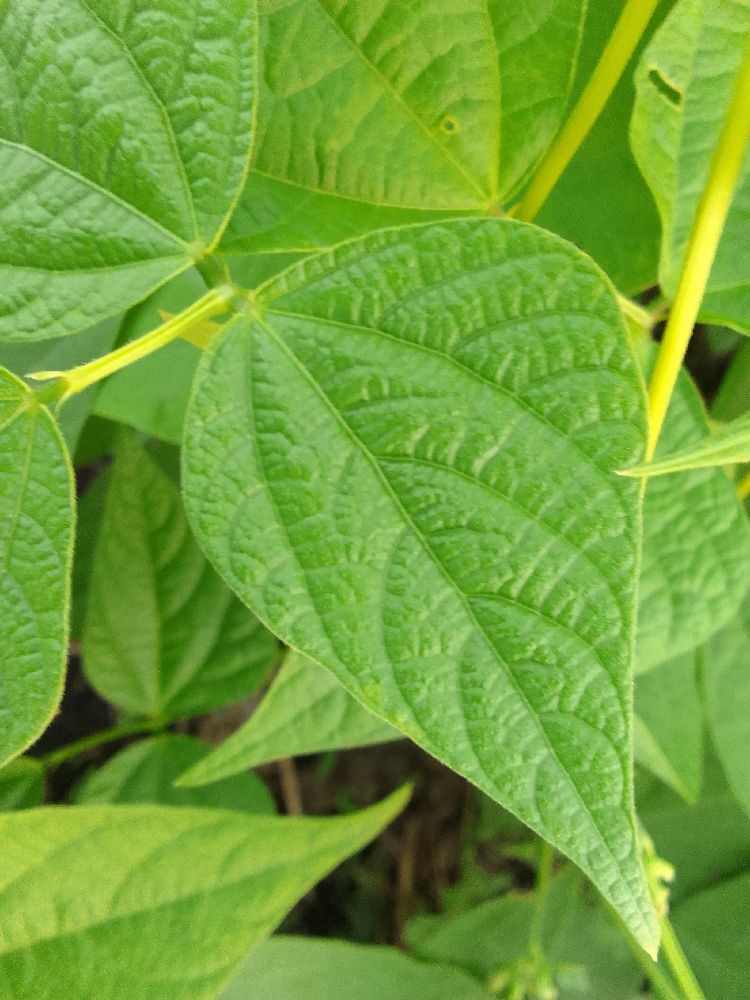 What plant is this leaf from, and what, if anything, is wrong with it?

common bean, healthy
